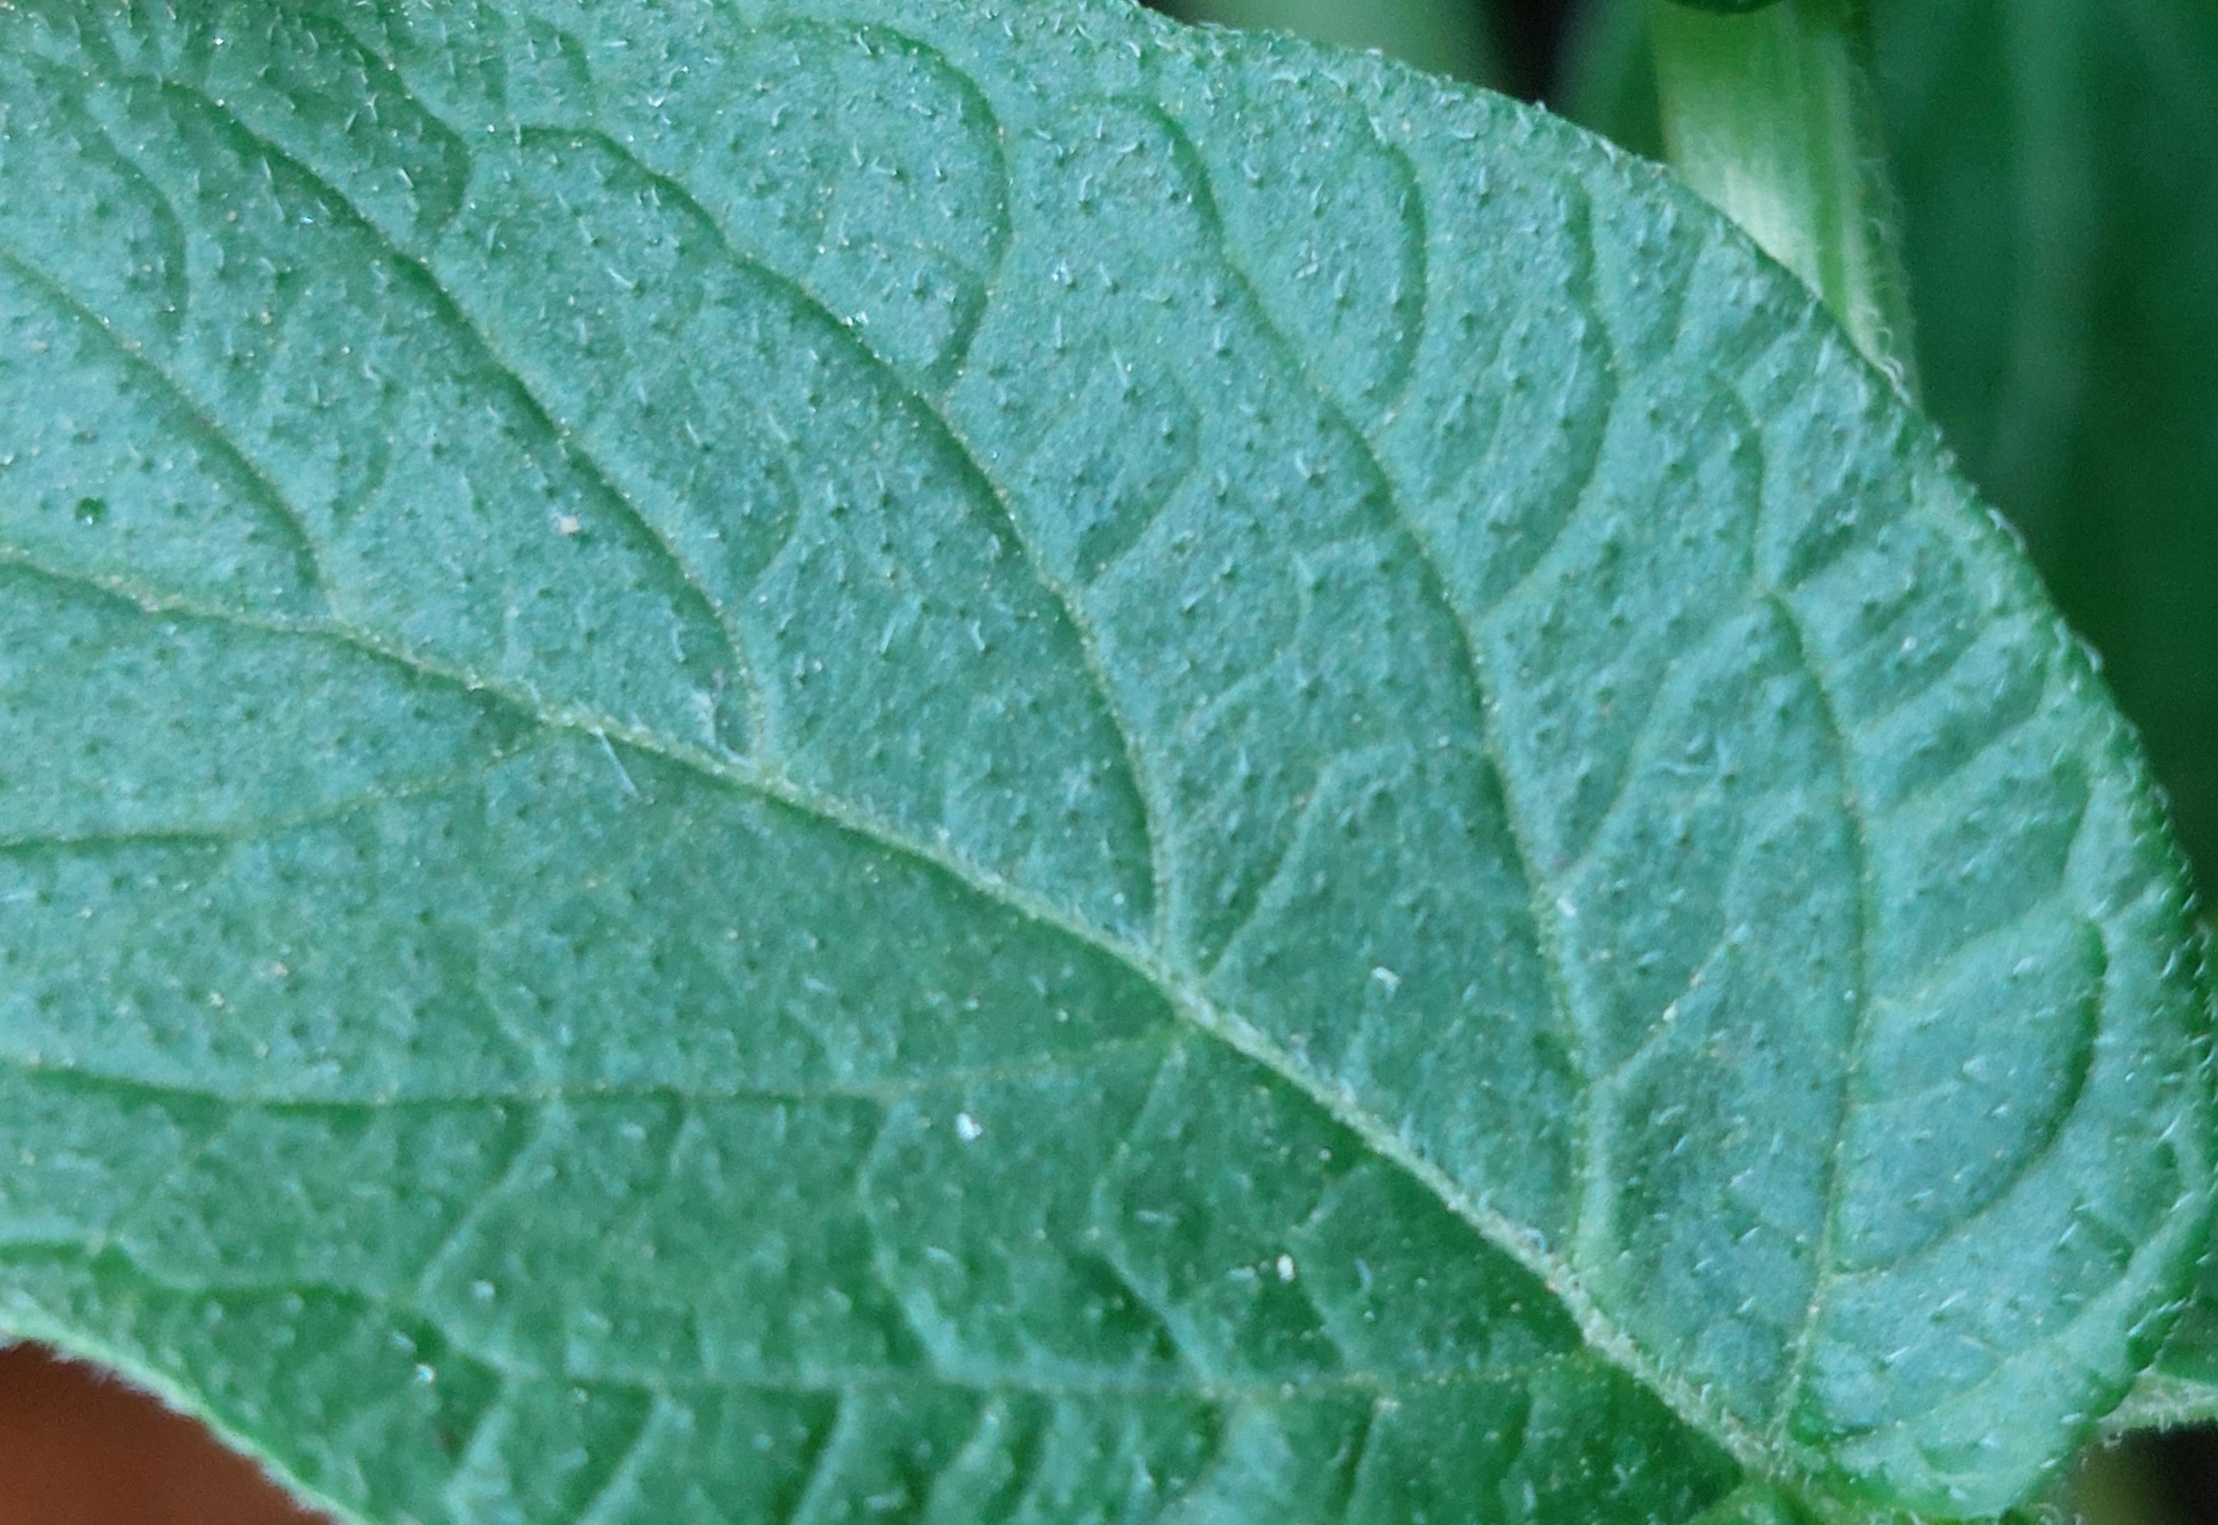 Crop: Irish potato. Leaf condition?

healthy
